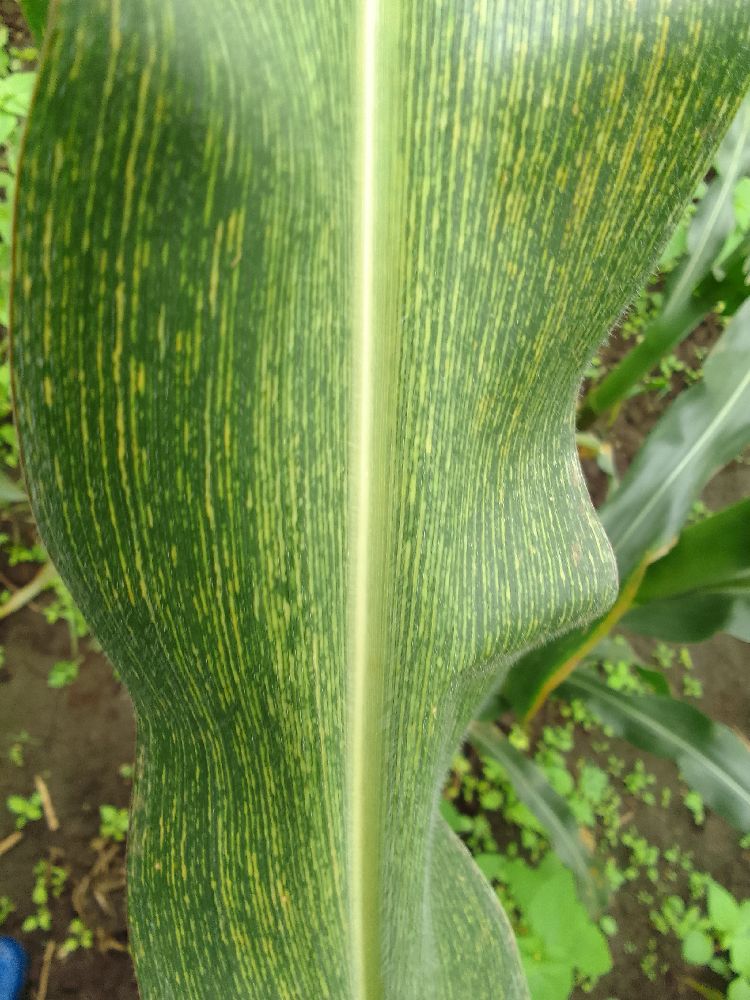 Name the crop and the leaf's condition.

maize, maize streak virus
